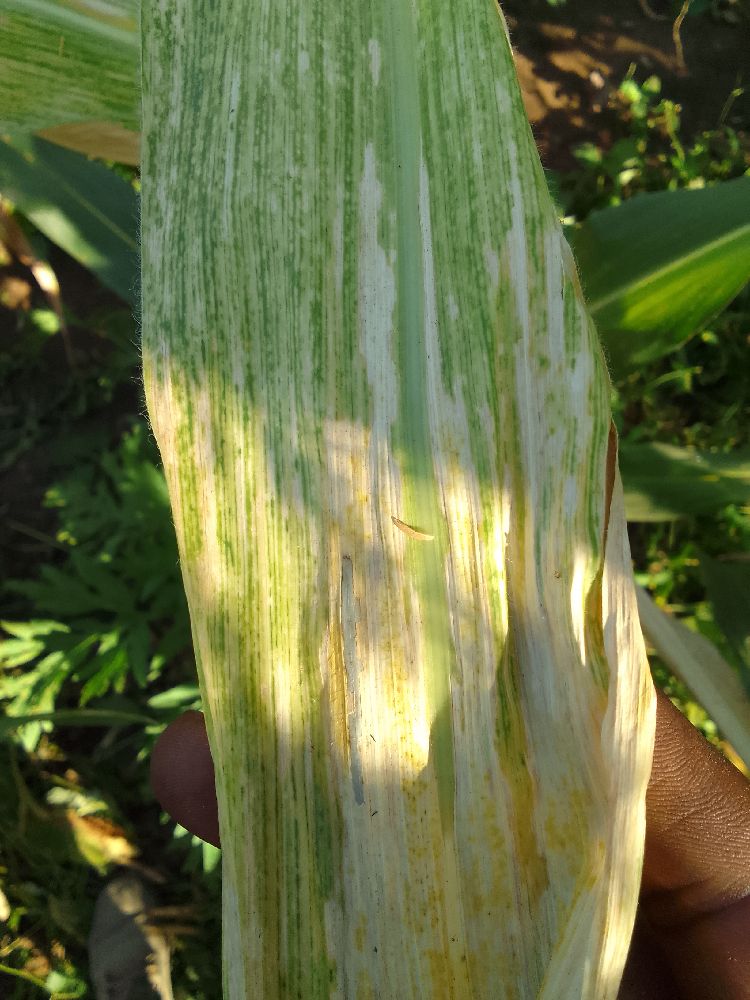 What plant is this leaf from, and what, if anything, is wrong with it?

maize, maize lethal necrosis
